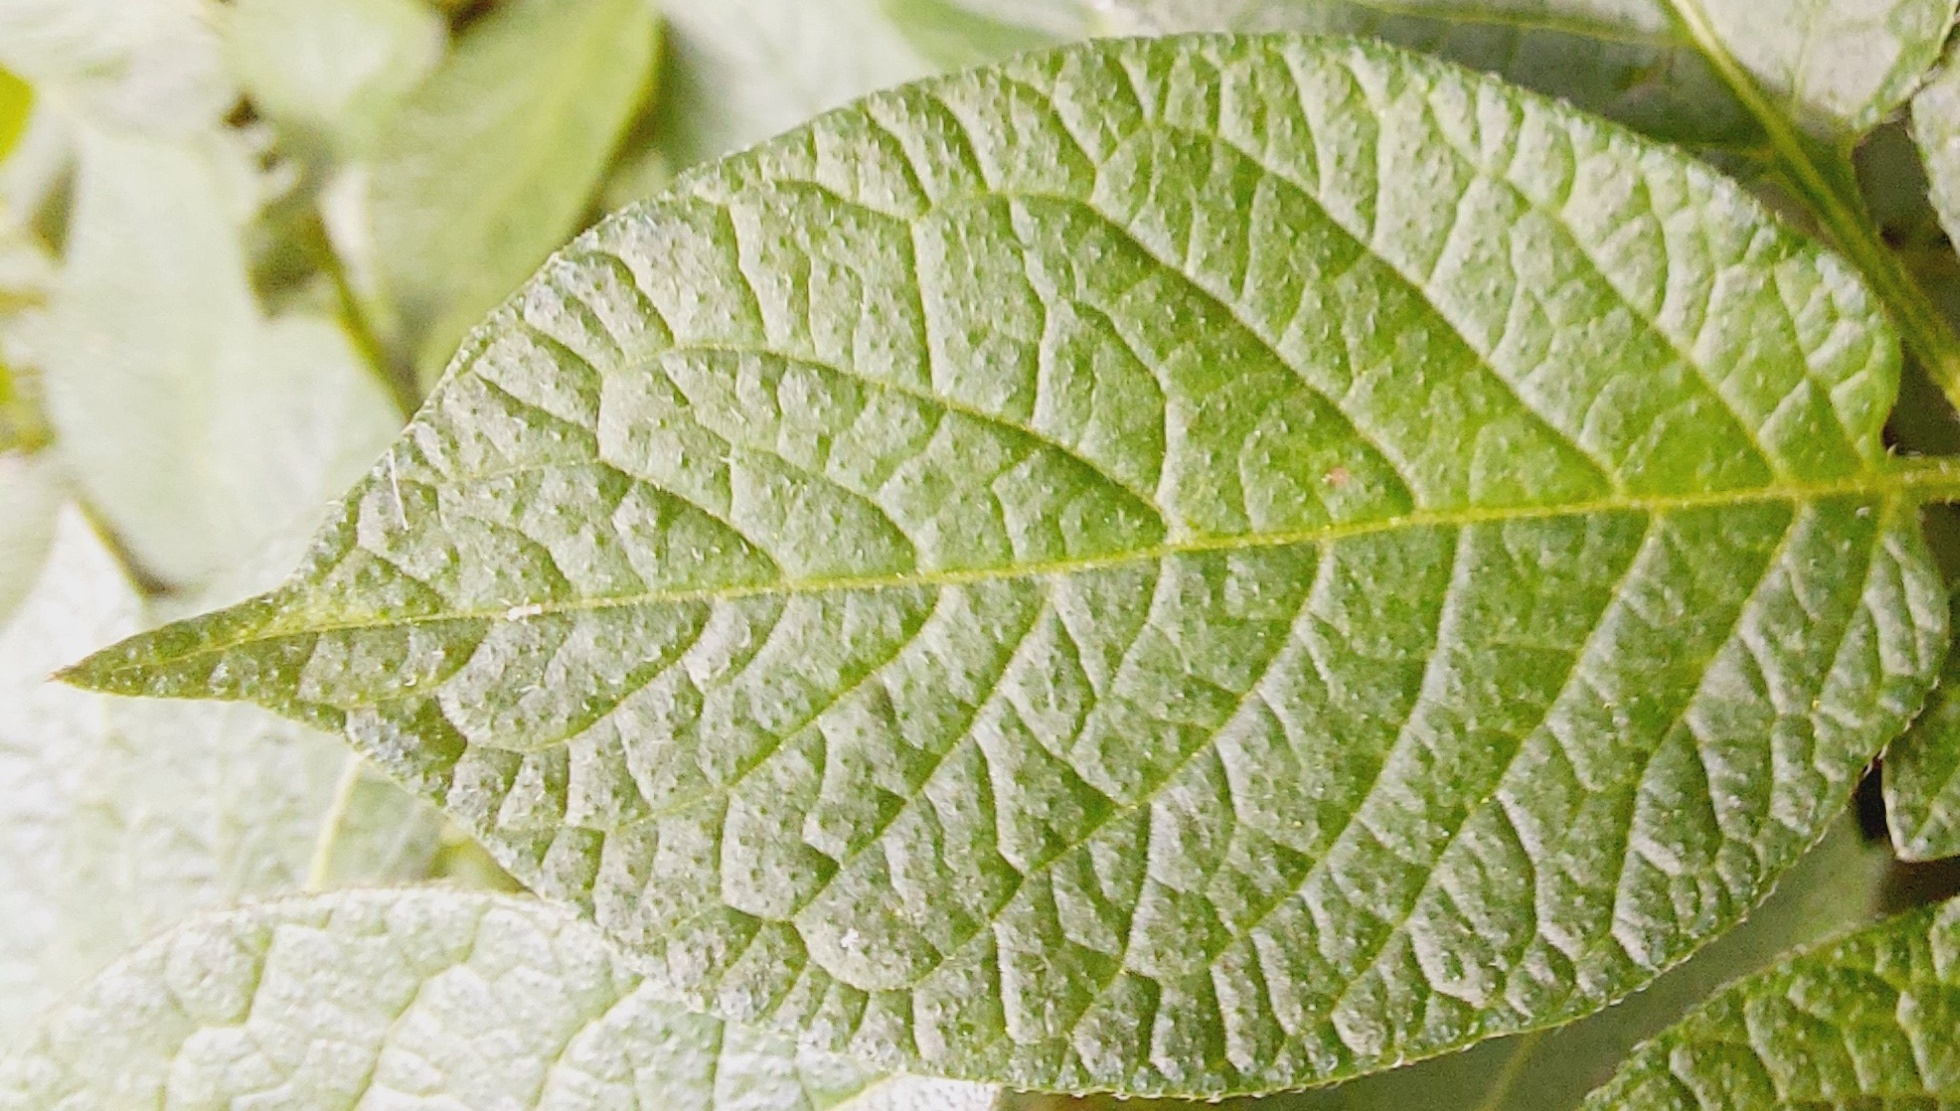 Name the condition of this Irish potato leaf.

healthy
